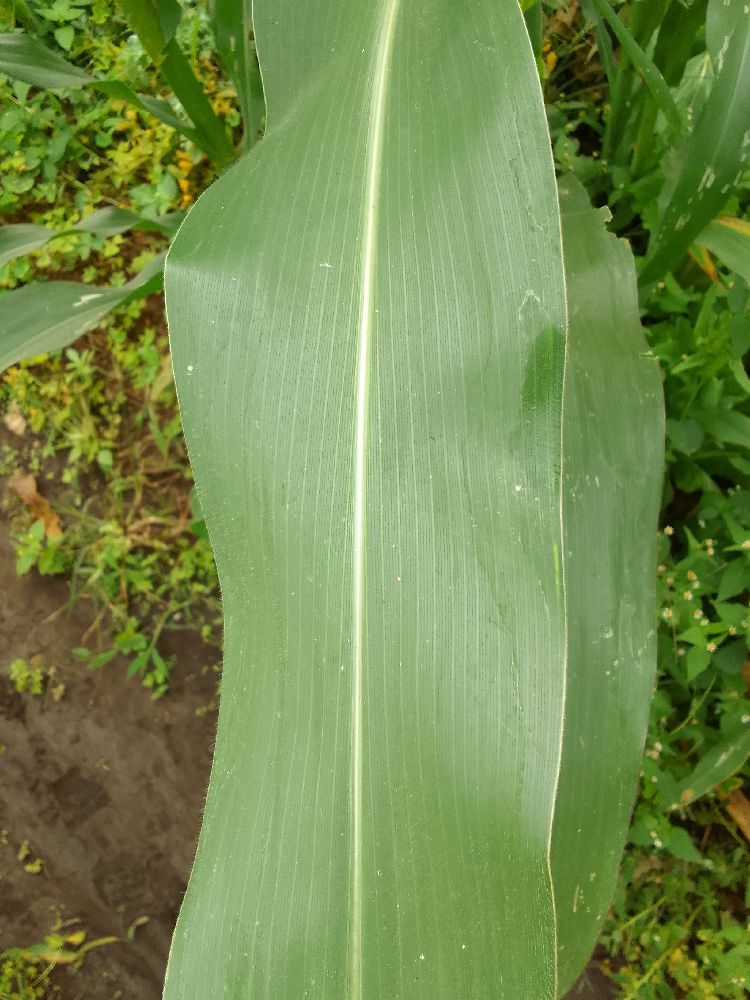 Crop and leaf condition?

maize, healthy
